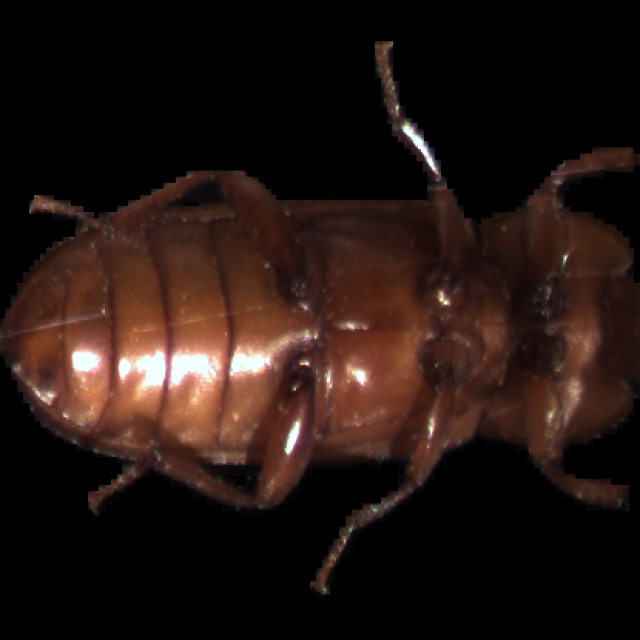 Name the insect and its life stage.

mealworm beetle
